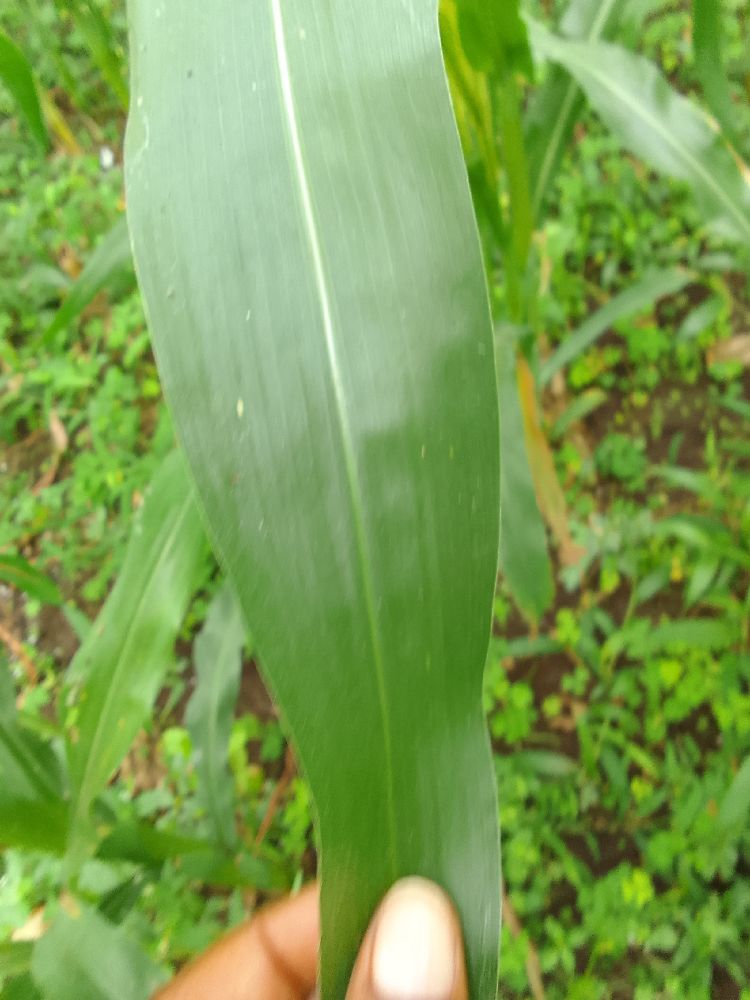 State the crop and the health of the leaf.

maize, healthy
